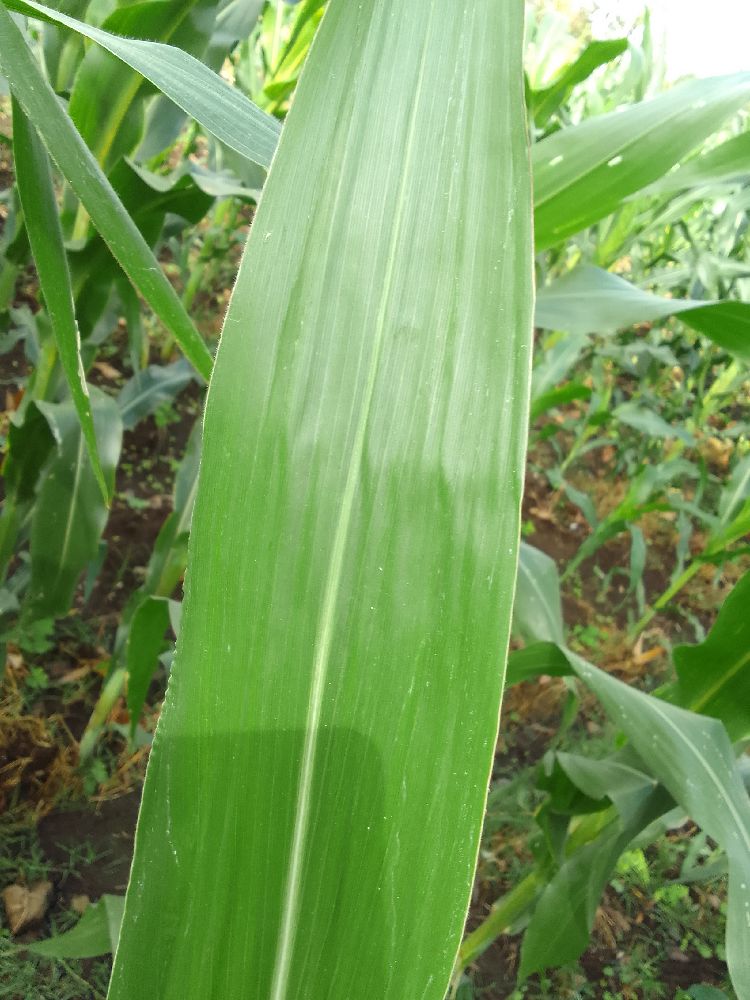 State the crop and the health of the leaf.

maize, healthy
